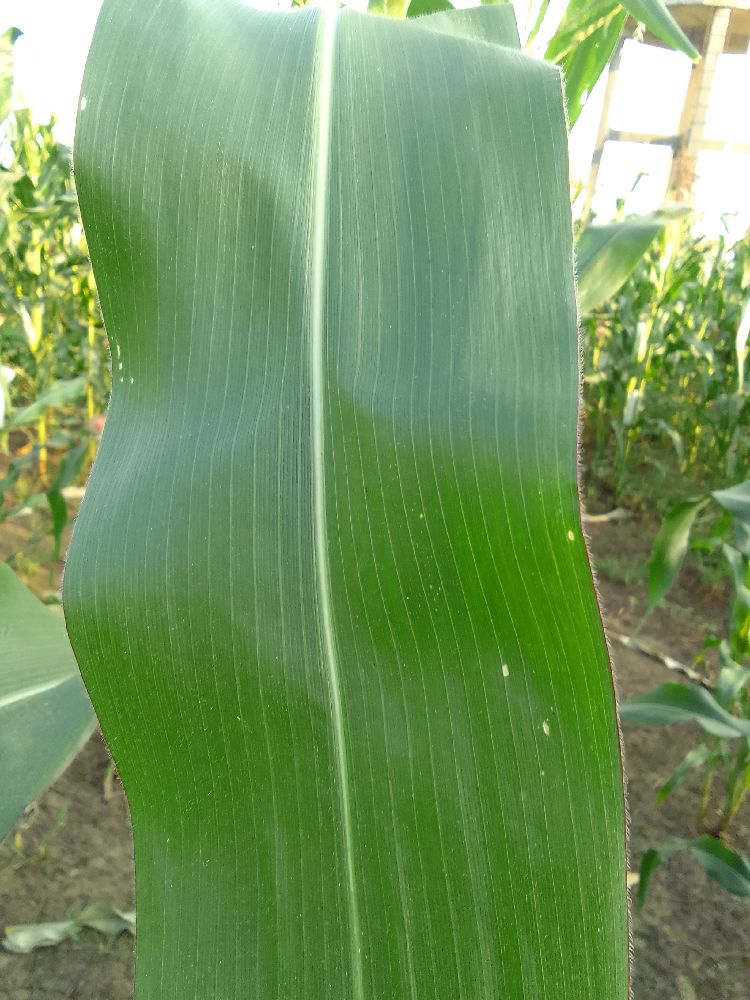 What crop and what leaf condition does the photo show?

maize, healthy
